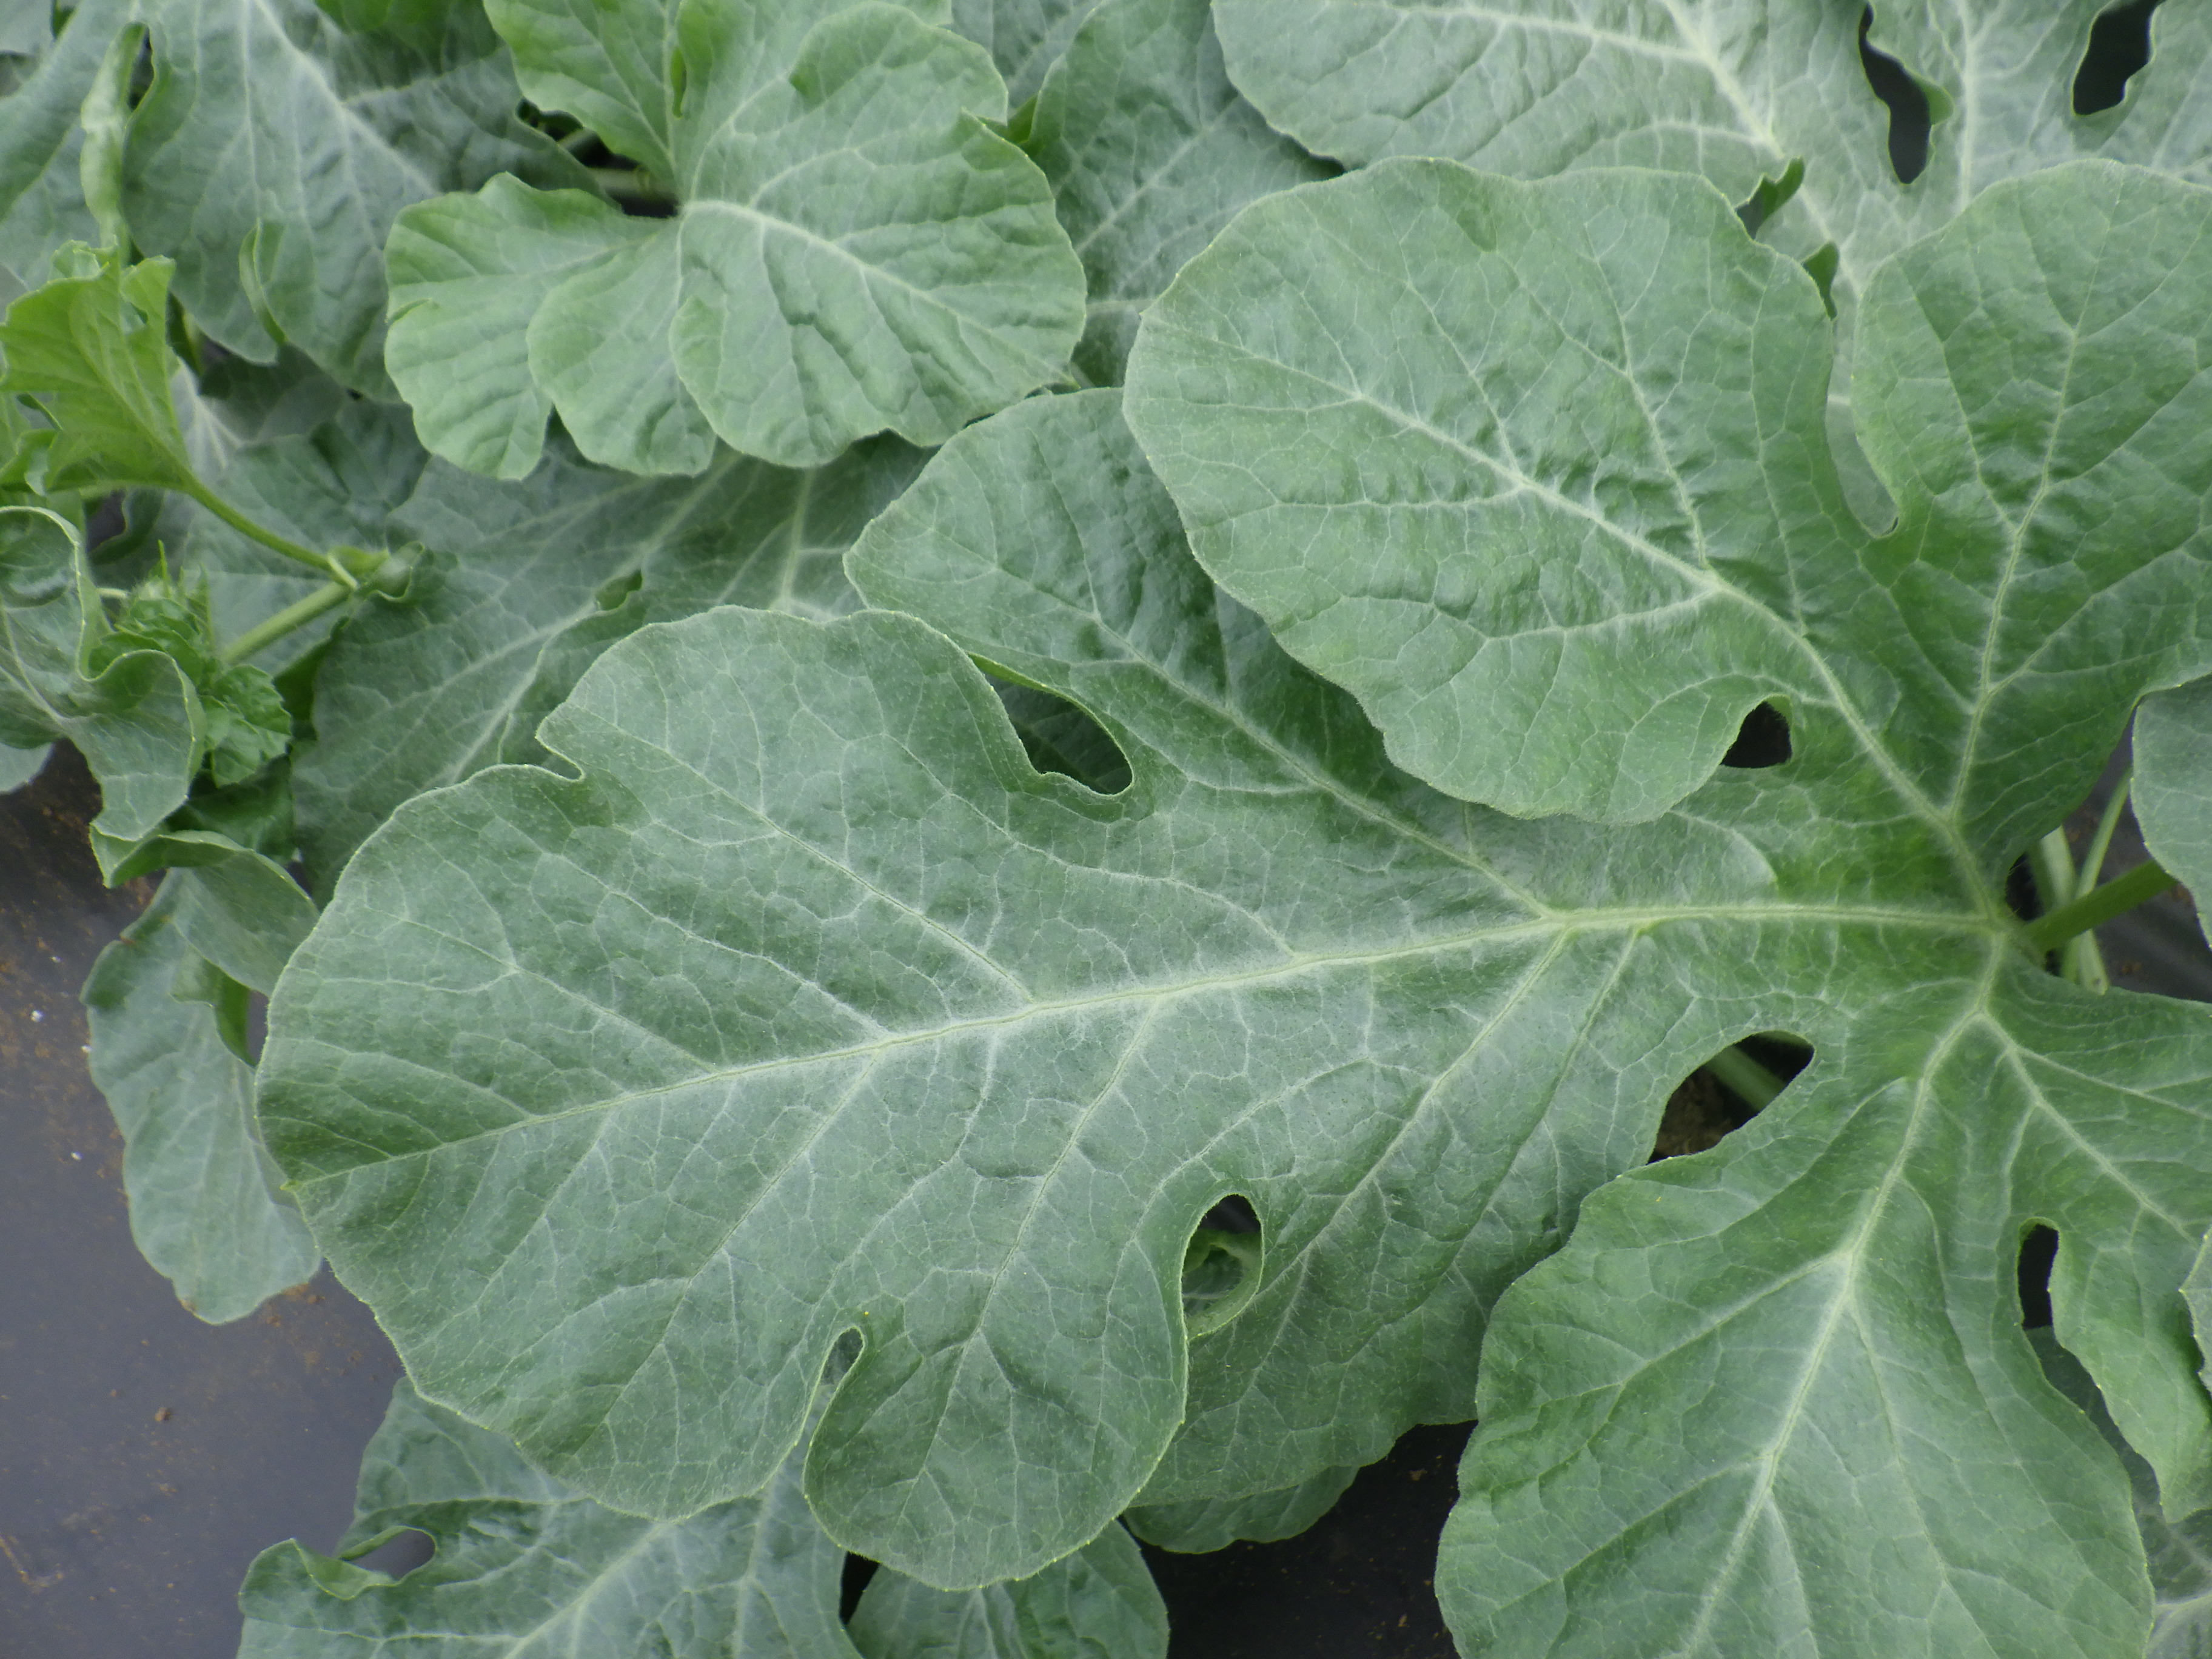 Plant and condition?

watermelon, healthy
